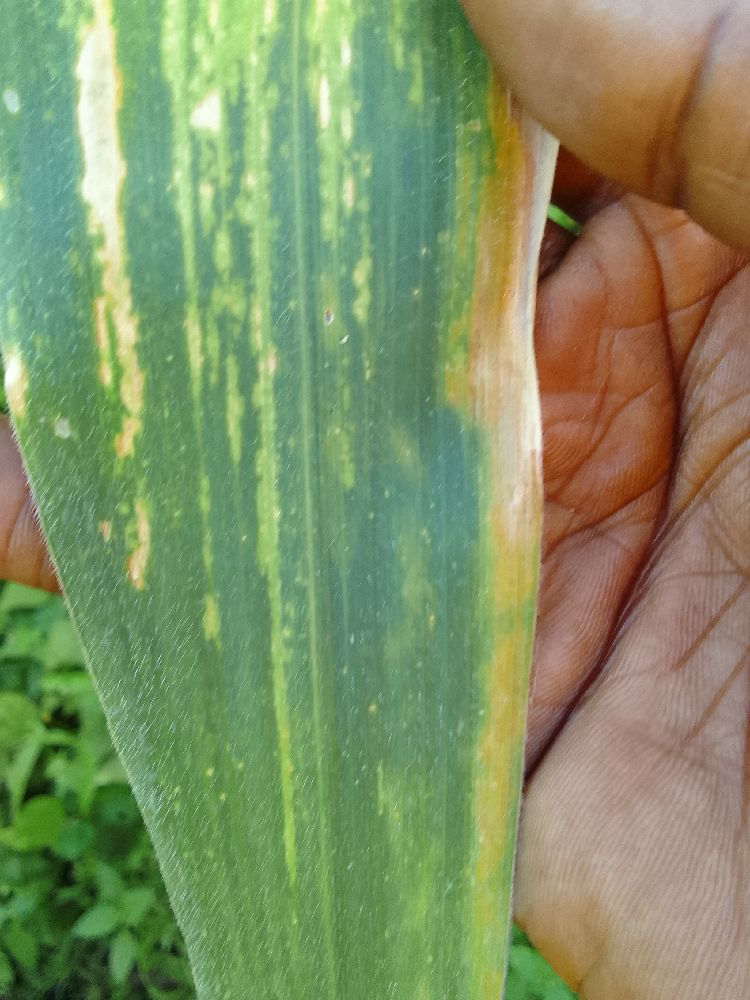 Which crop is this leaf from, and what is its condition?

maize, maize lethal necrosis
